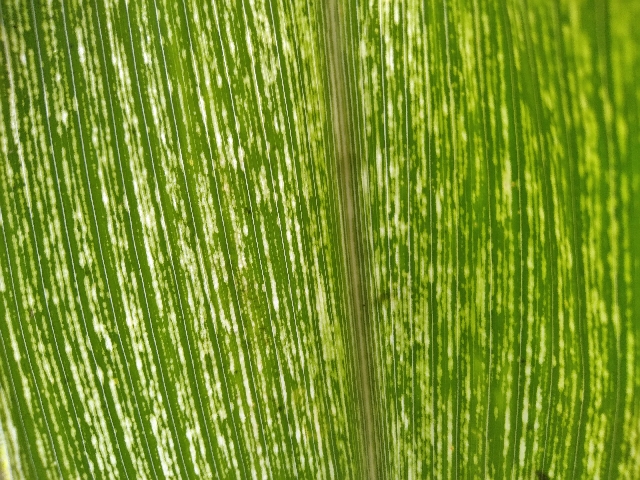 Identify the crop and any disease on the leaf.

maize, maize streak virus
